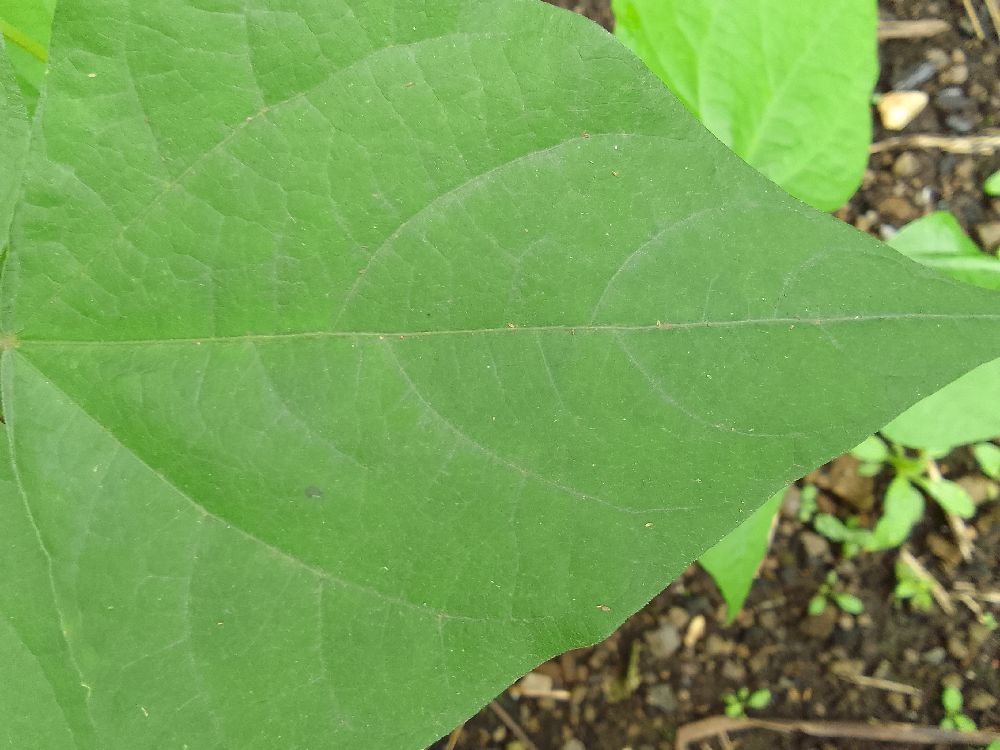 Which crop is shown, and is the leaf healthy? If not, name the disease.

common bean, healthy
